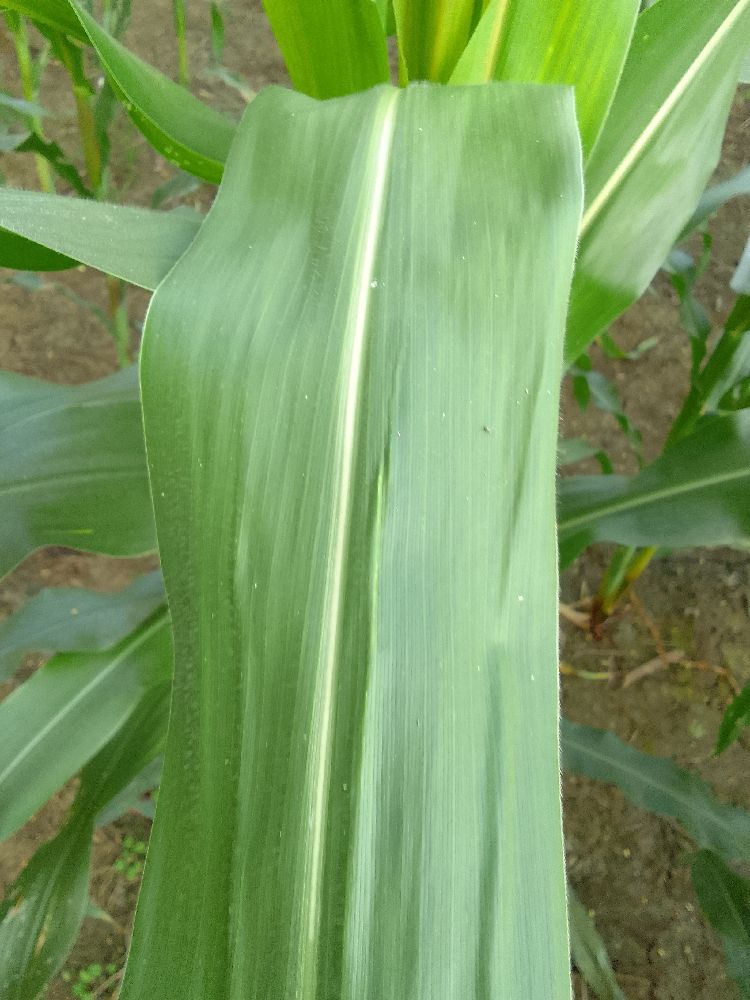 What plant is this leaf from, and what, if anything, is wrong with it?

maize, healthy
